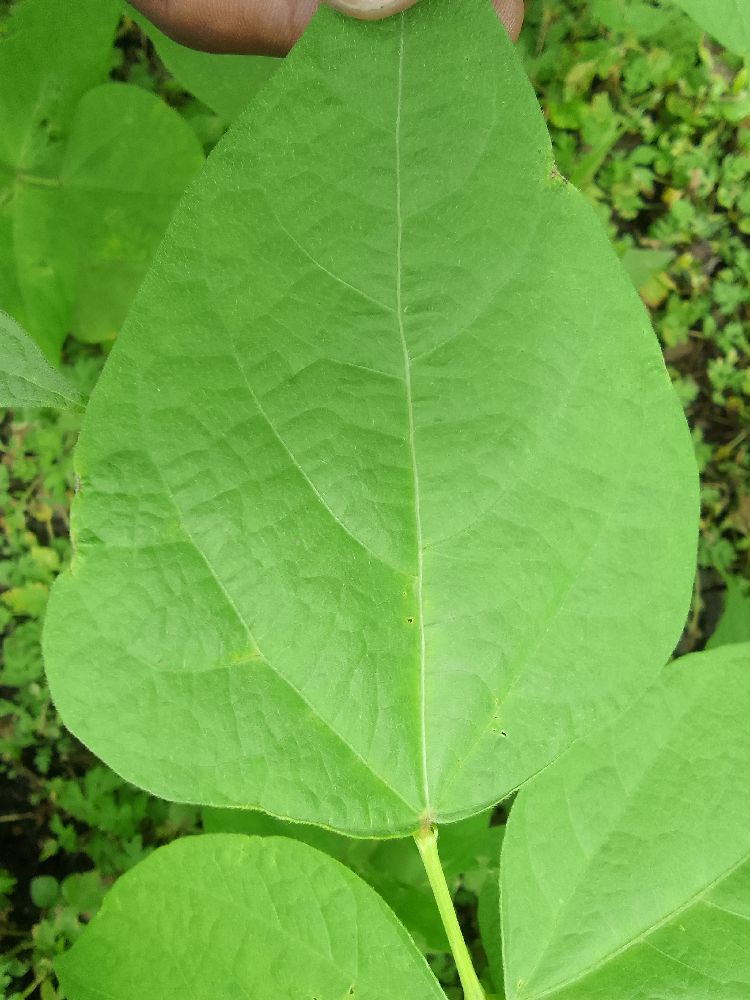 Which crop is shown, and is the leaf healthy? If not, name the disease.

common bean, healthy
